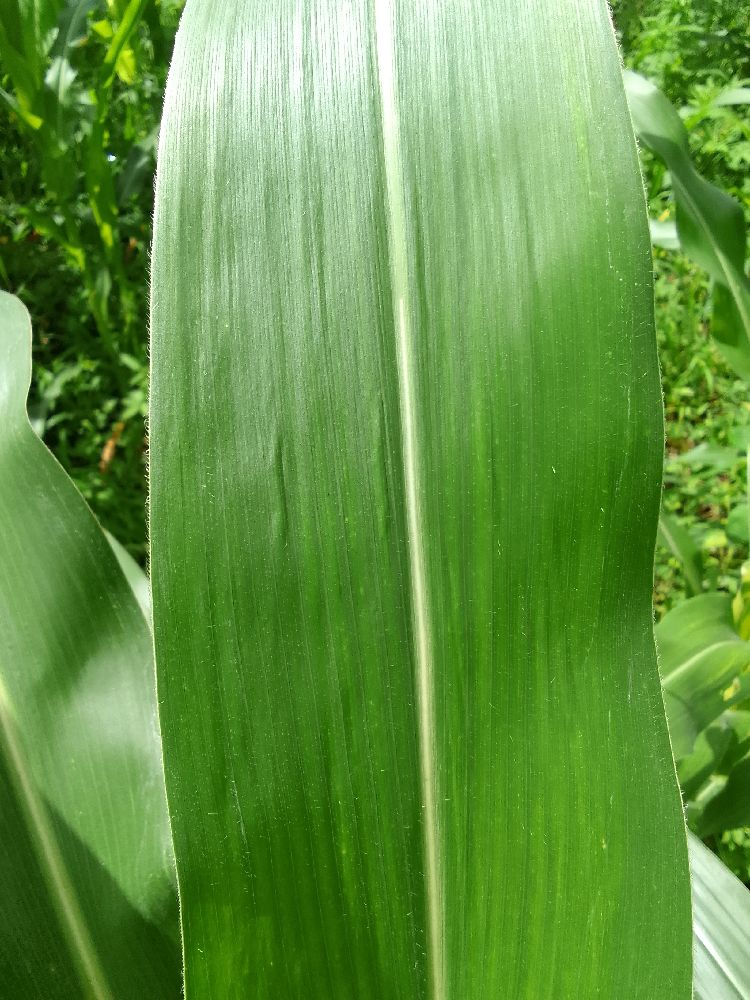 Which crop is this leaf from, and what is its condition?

maize, healthy
